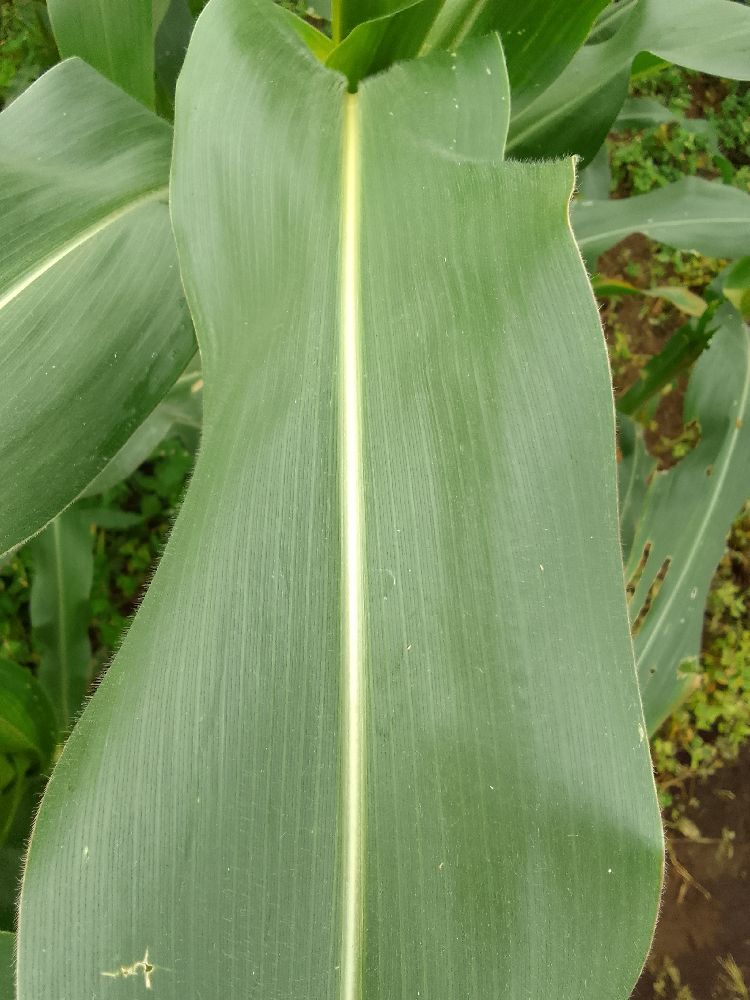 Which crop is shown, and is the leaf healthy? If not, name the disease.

maize, healthy
